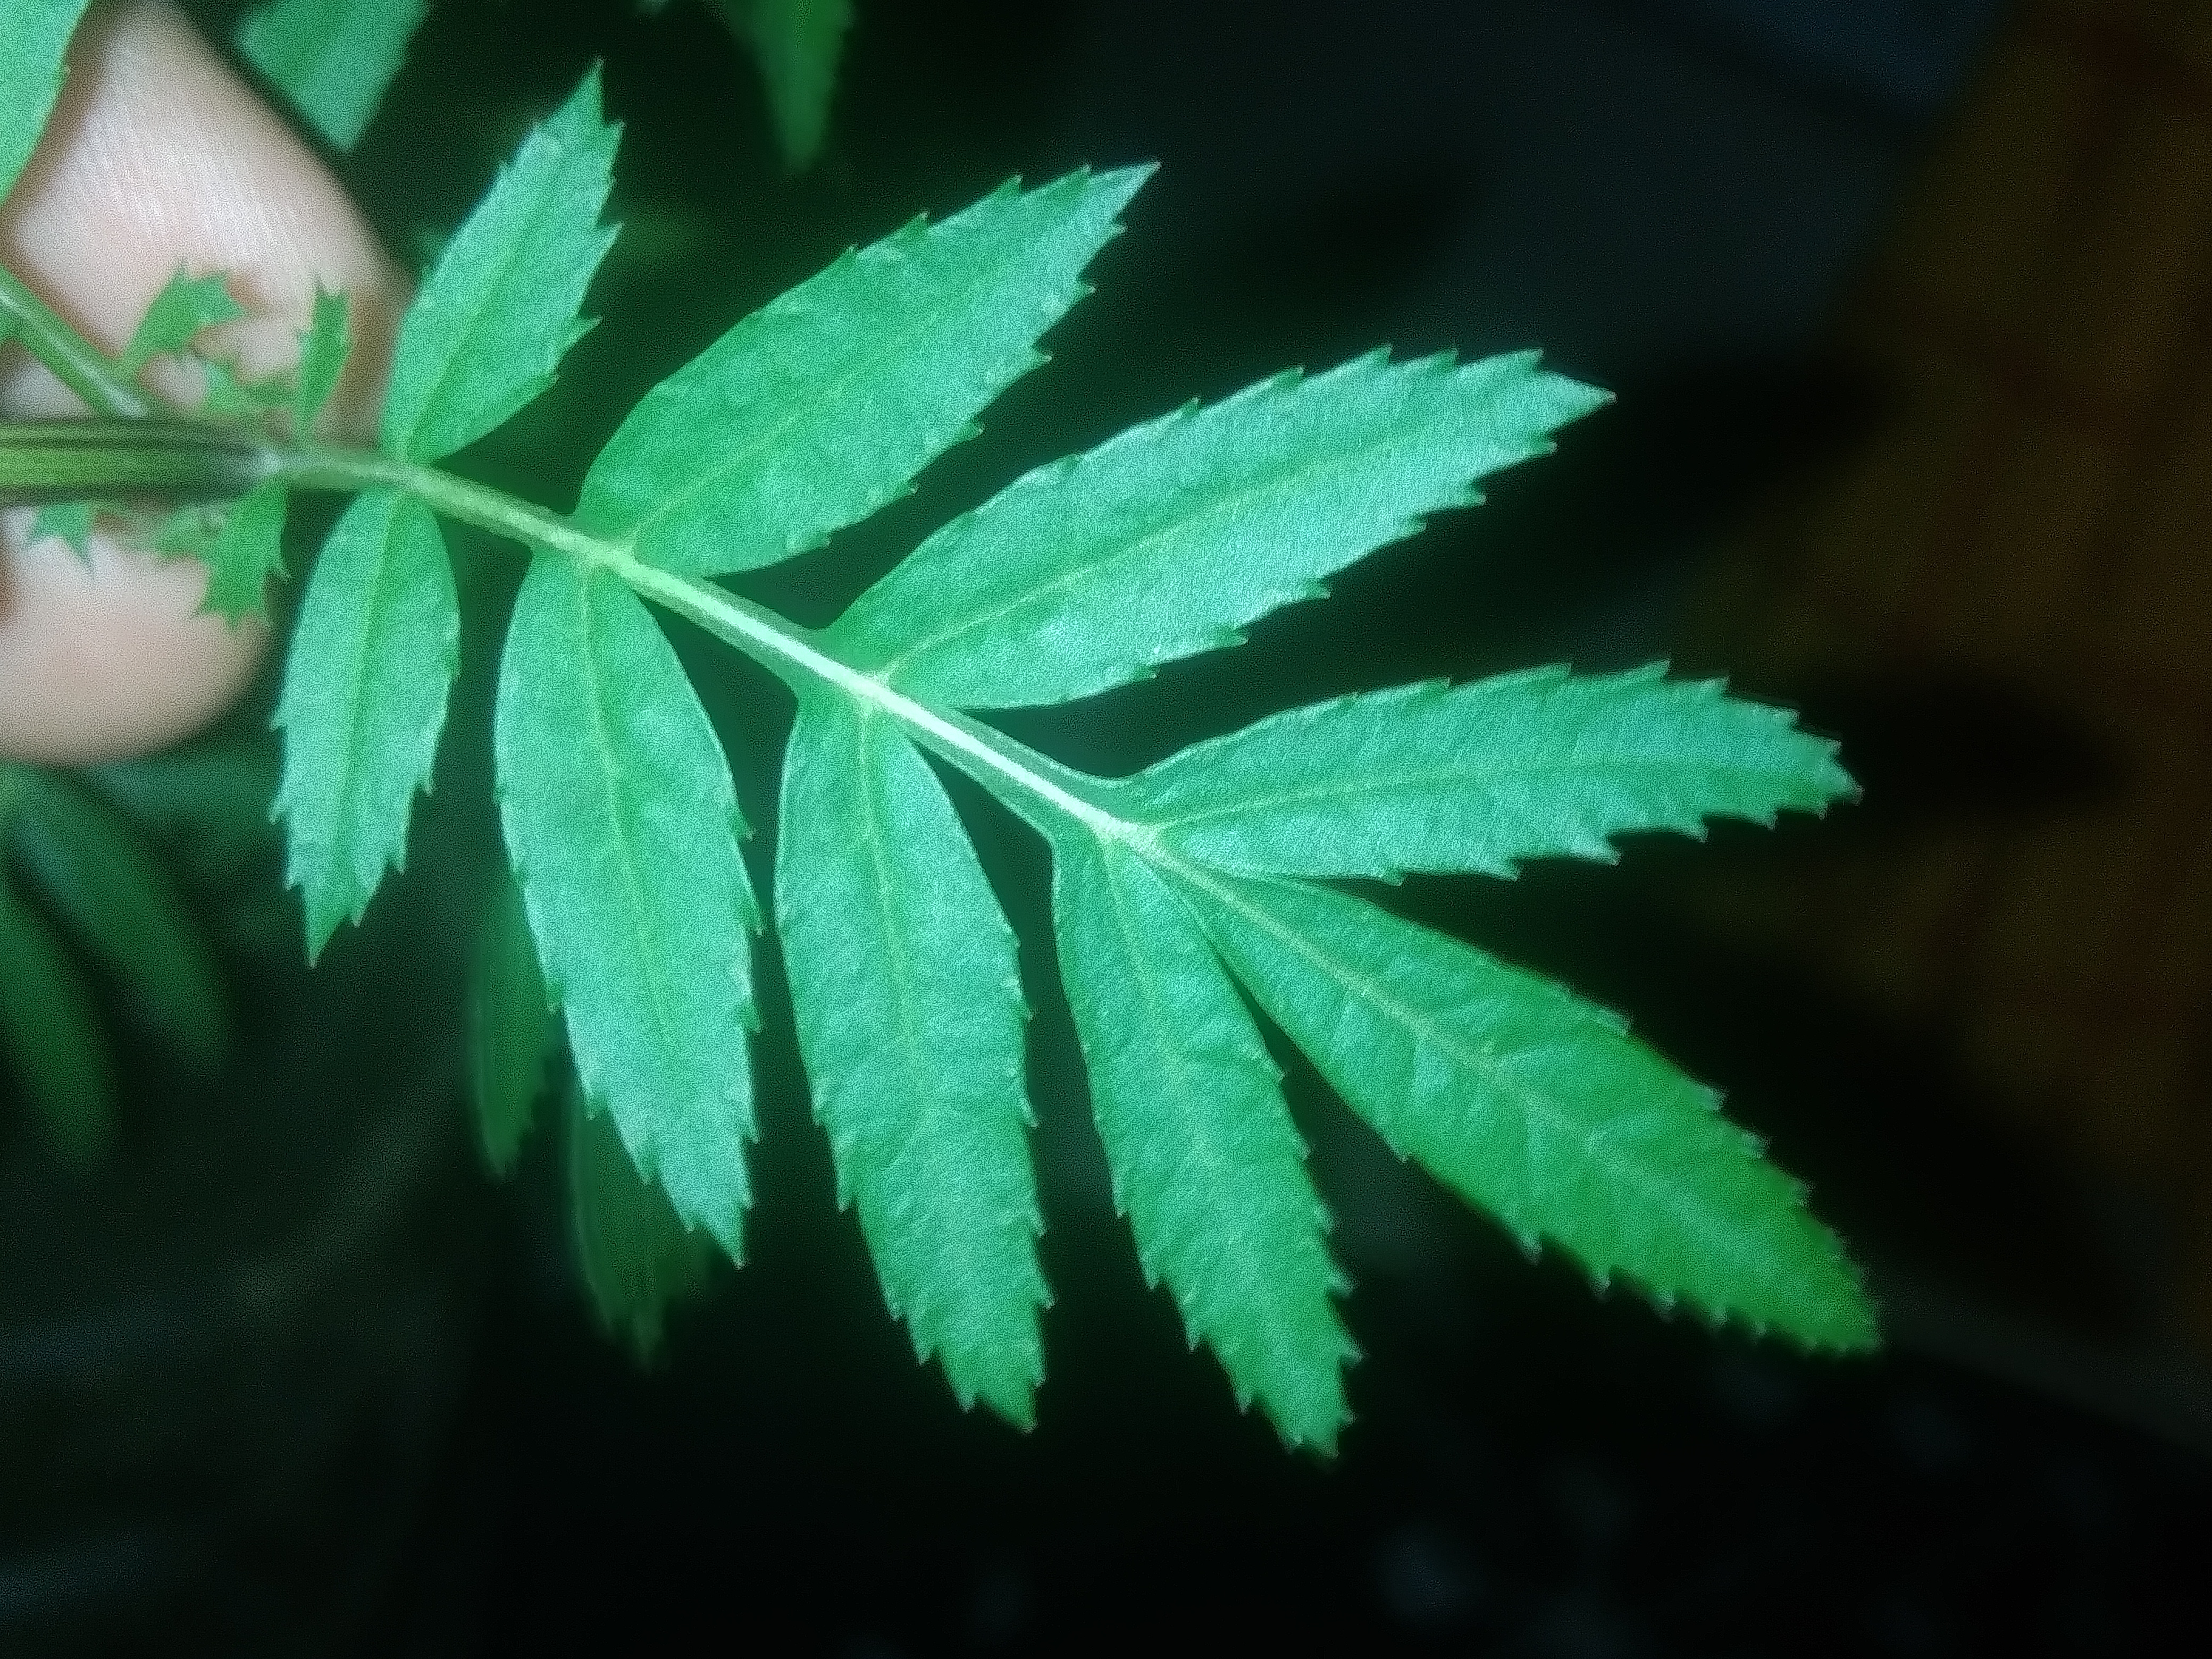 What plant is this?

marigold
